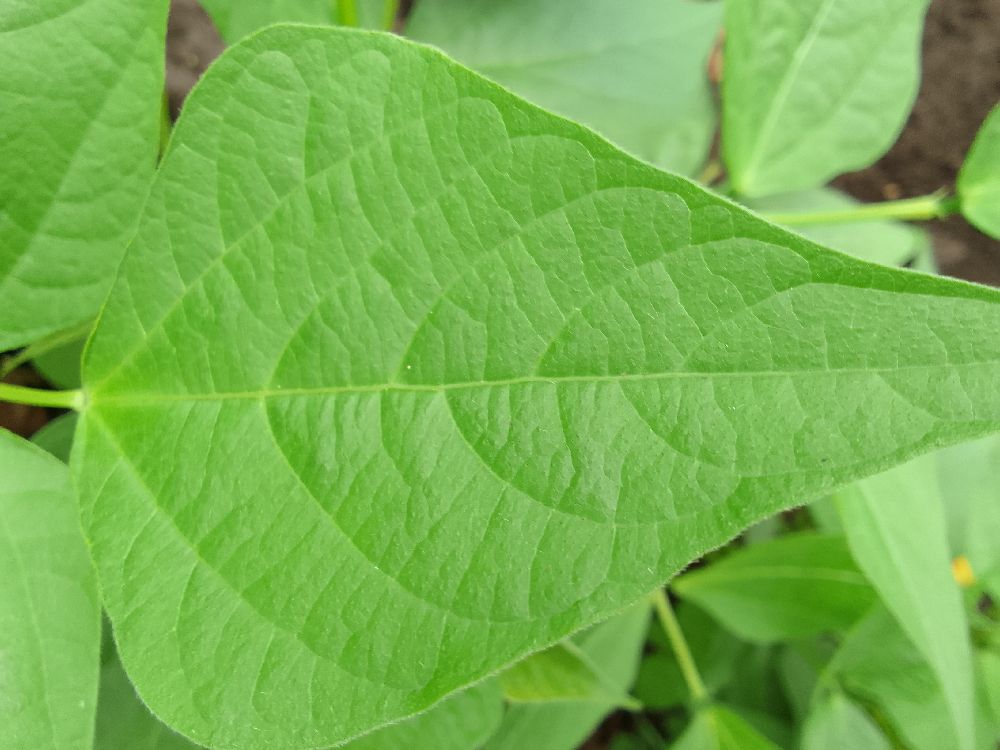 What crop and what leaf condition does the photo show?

common bean, healthy
